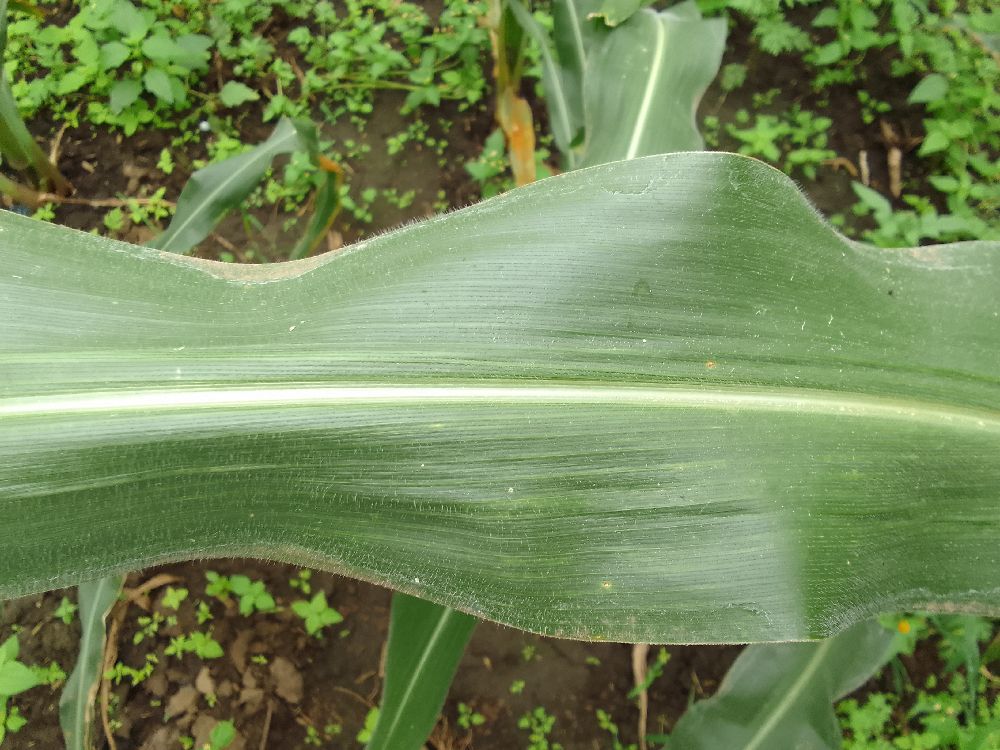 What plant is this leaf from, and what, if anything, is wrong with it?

maize, healthy
